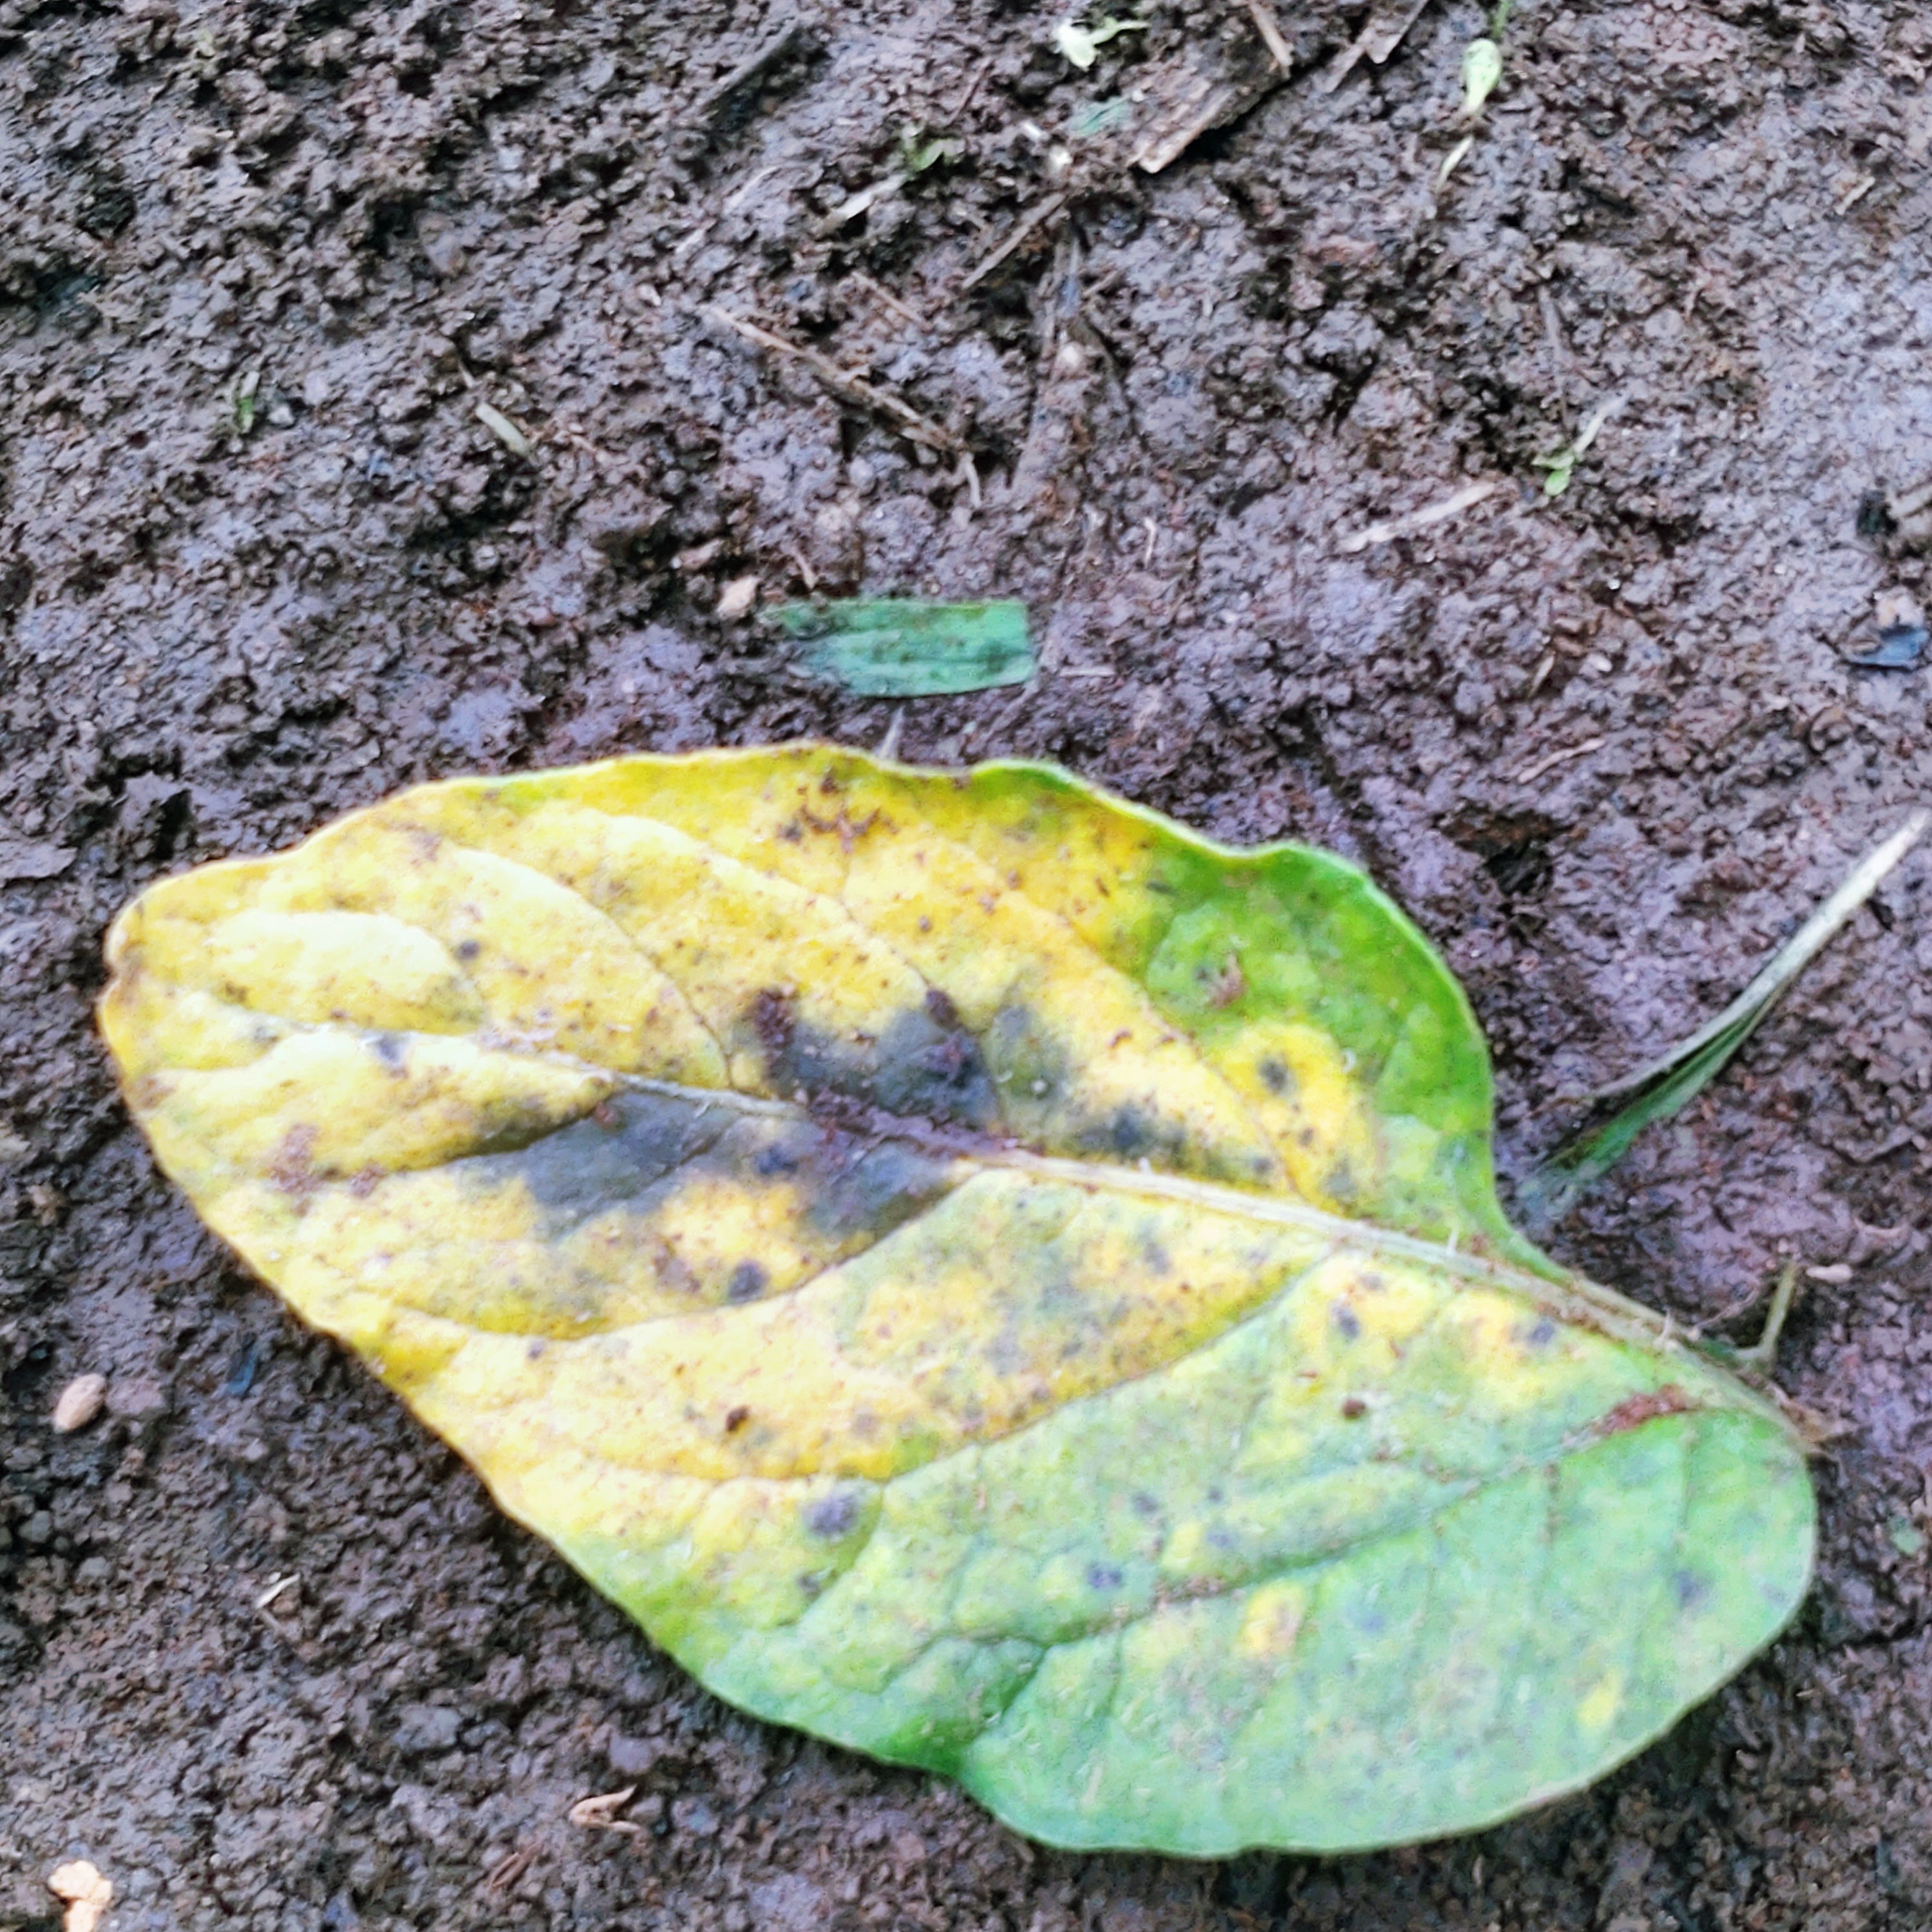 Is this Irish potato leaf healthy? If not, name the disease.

late blight
